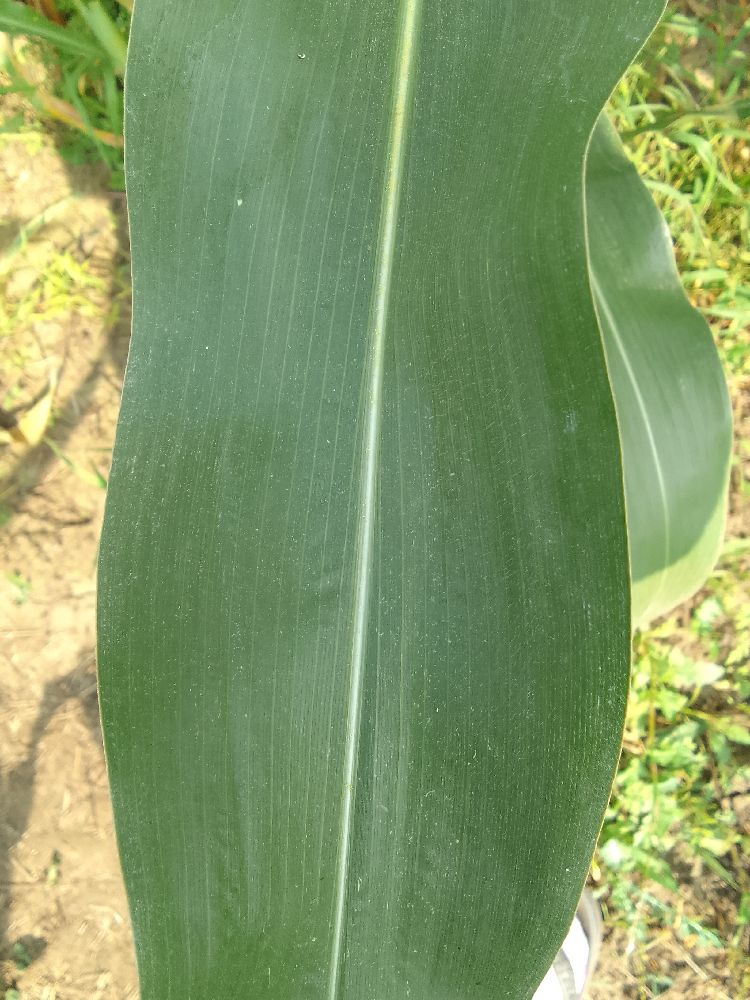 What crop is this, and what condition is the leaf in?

maize, healthy
